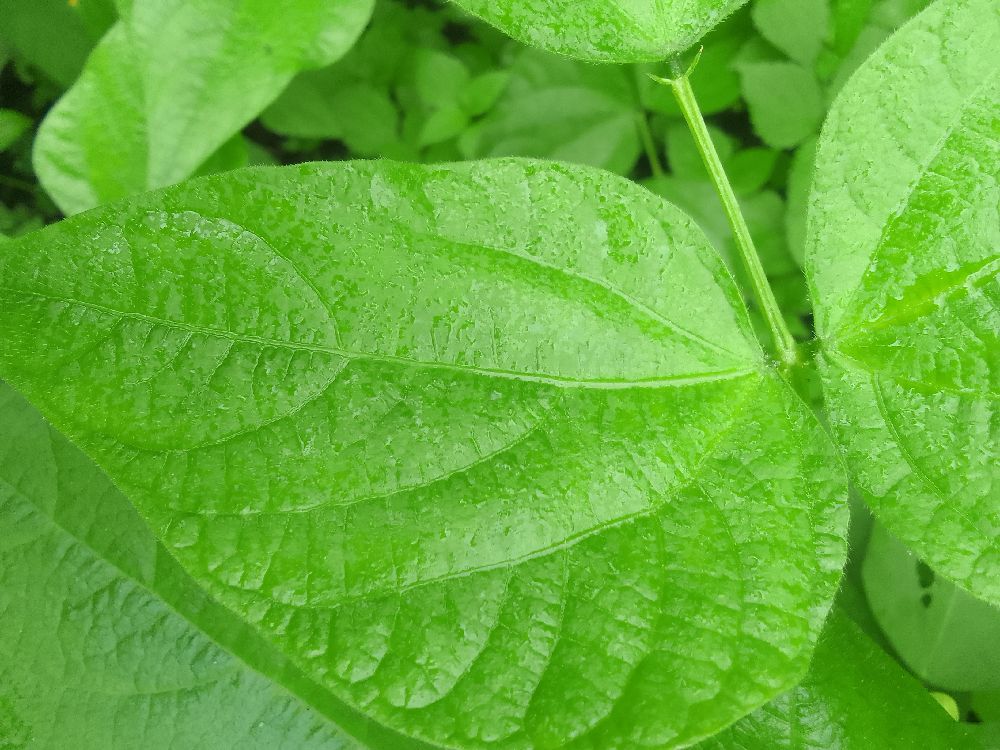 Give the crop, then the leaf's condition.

common bean, healthy
